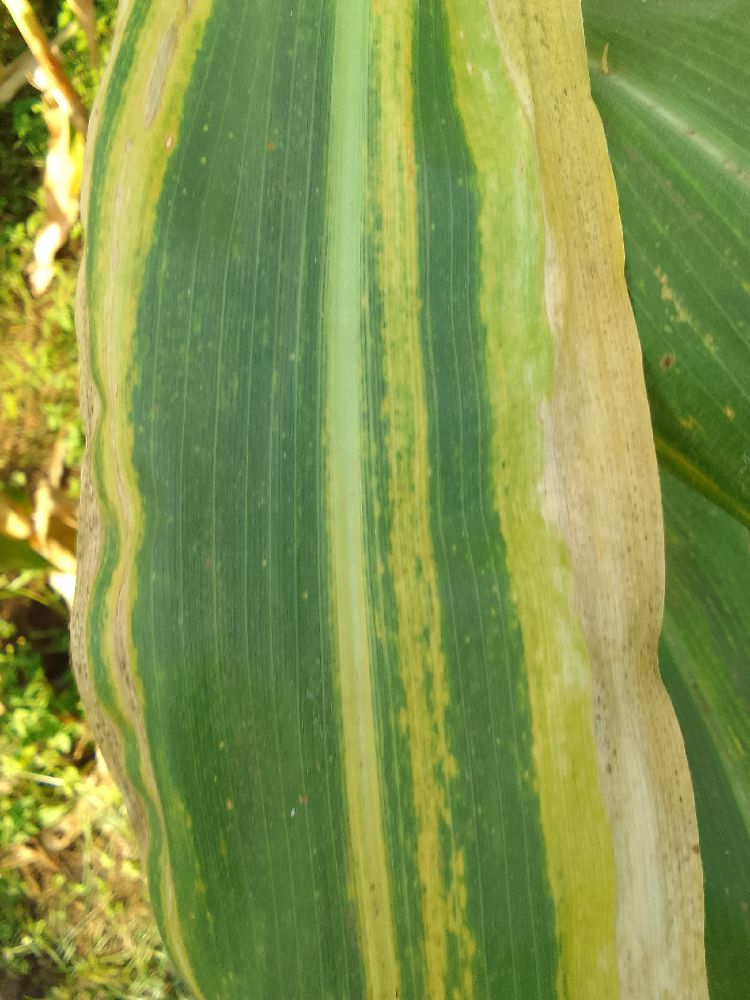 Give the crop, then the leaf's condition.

maize, maize lethal necrosis
